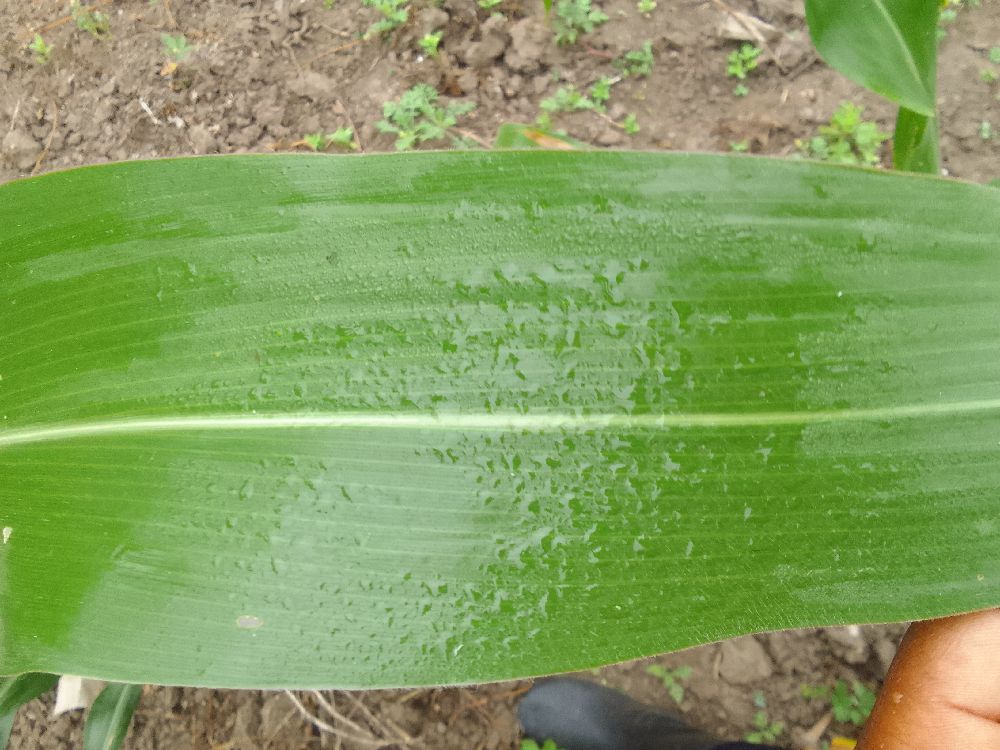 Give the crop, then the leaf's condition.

maize, healthy
